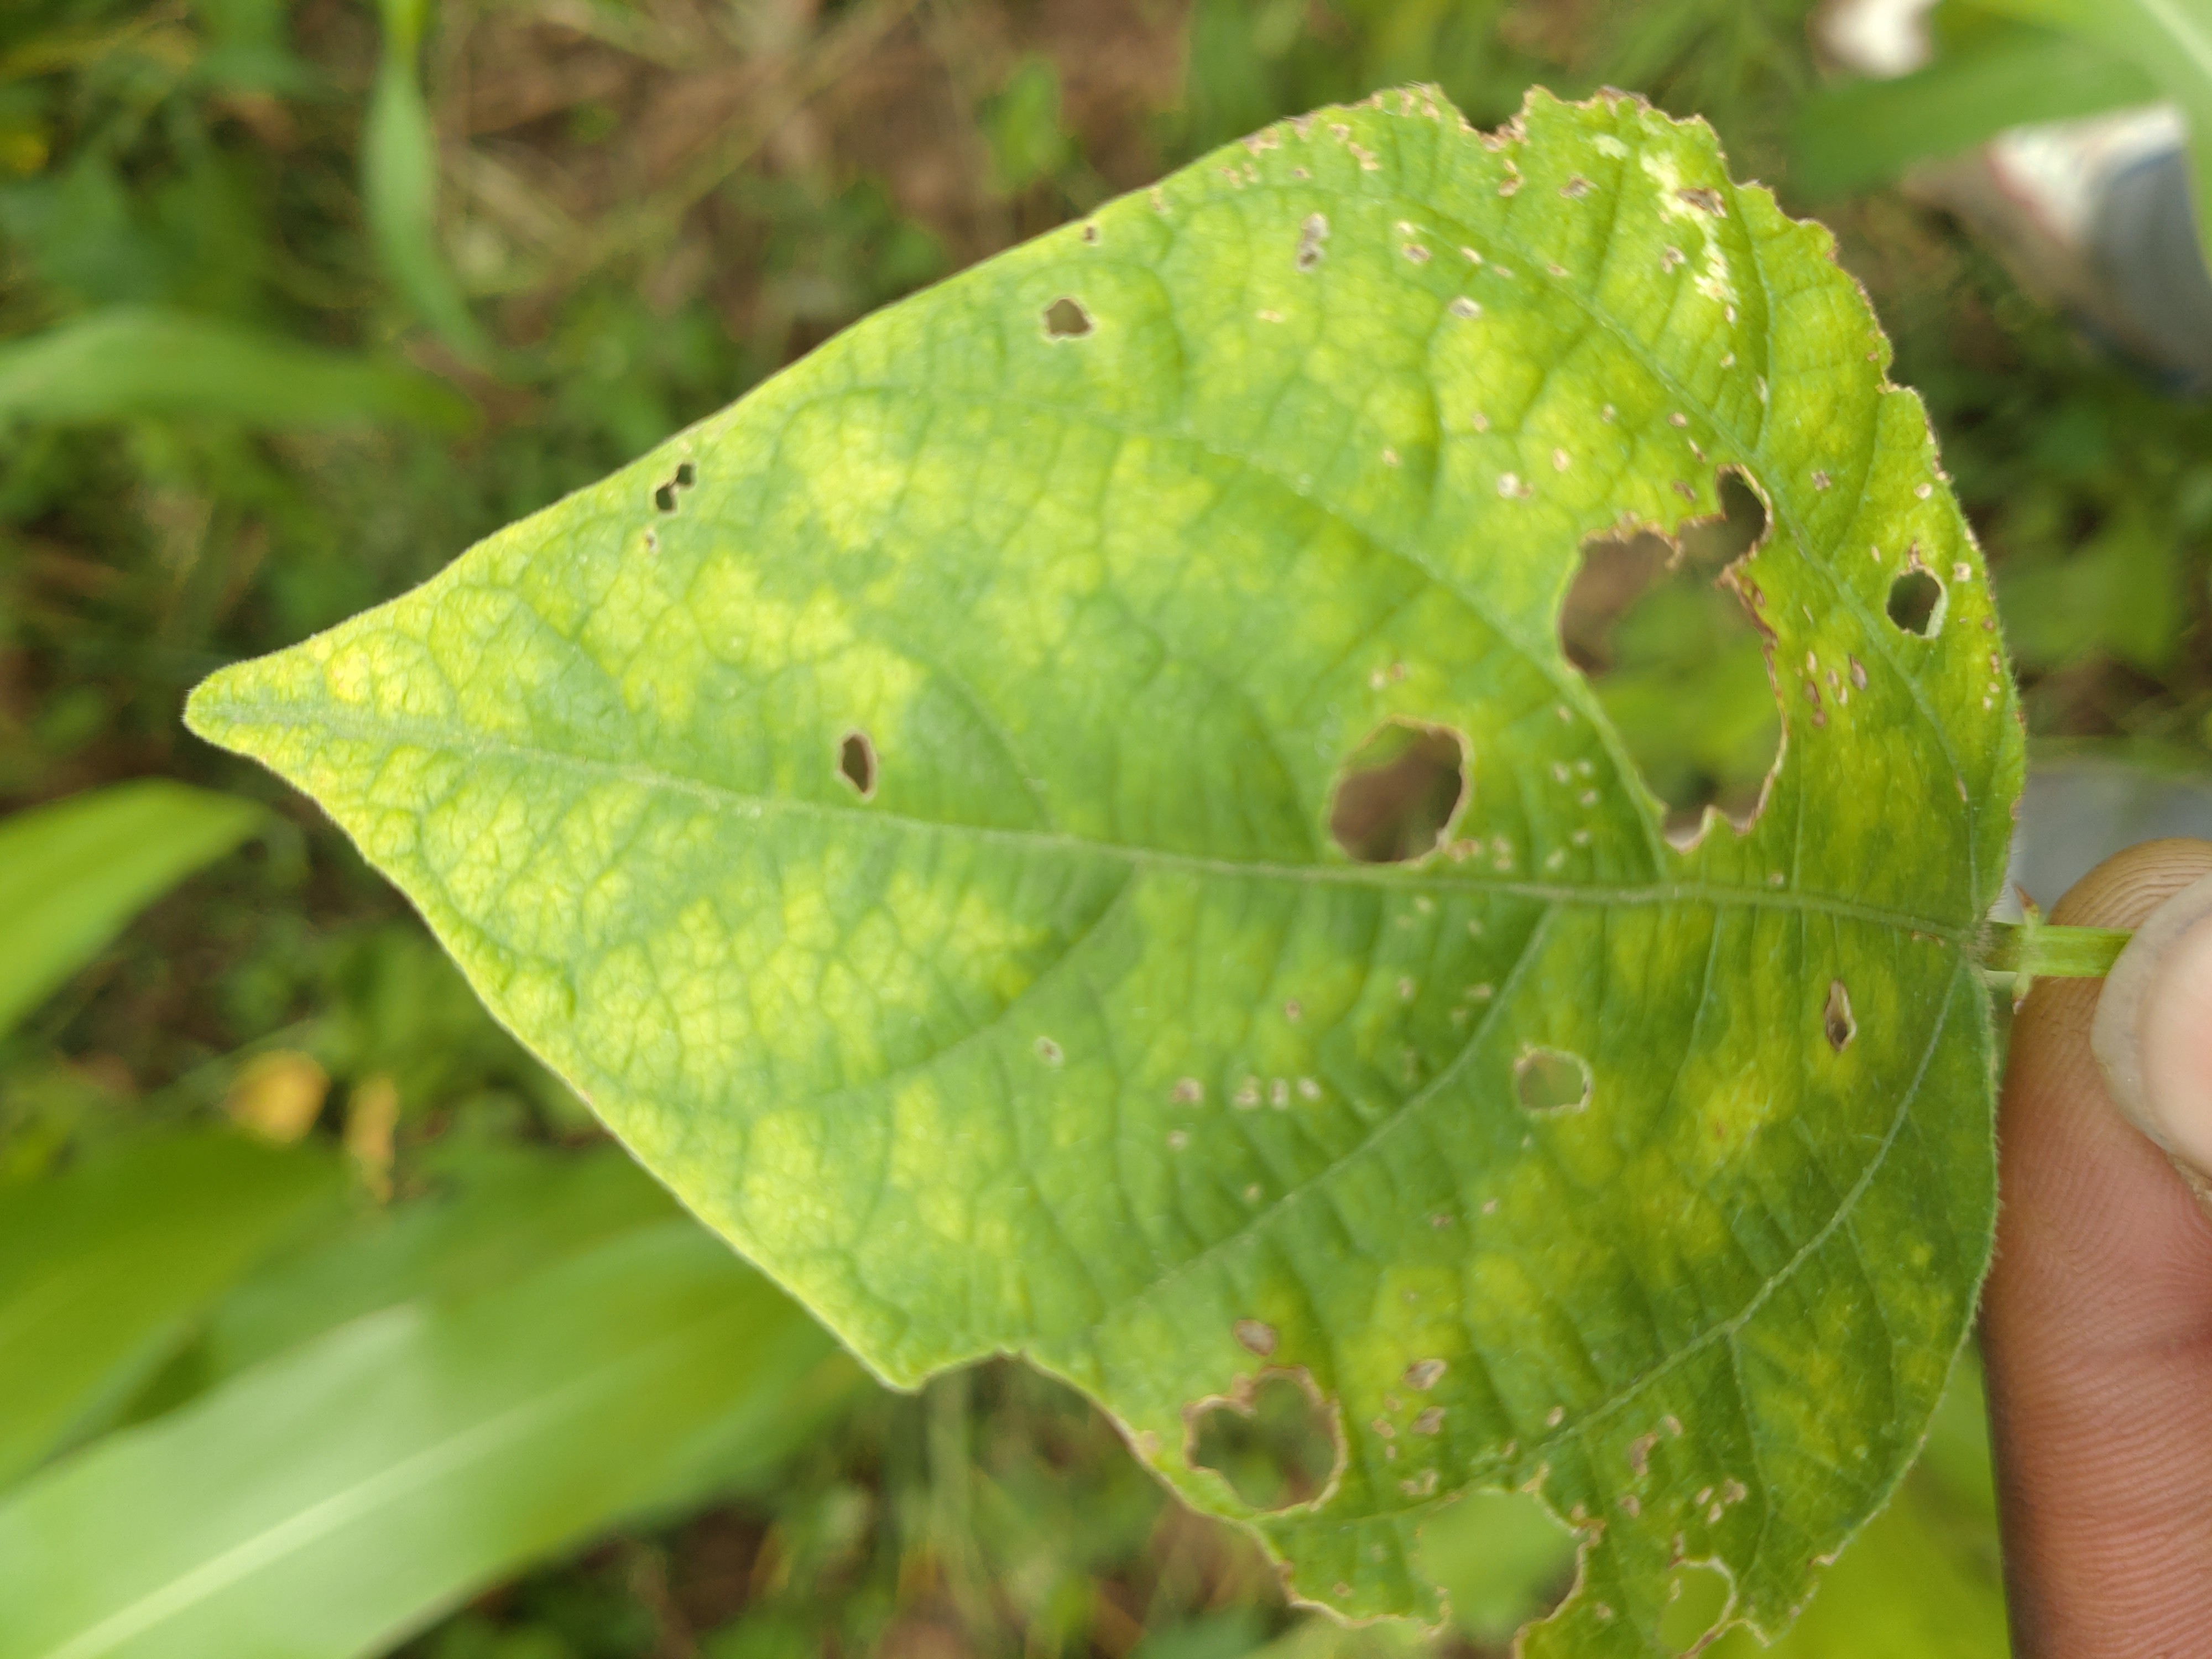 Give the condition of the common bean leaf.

rust
